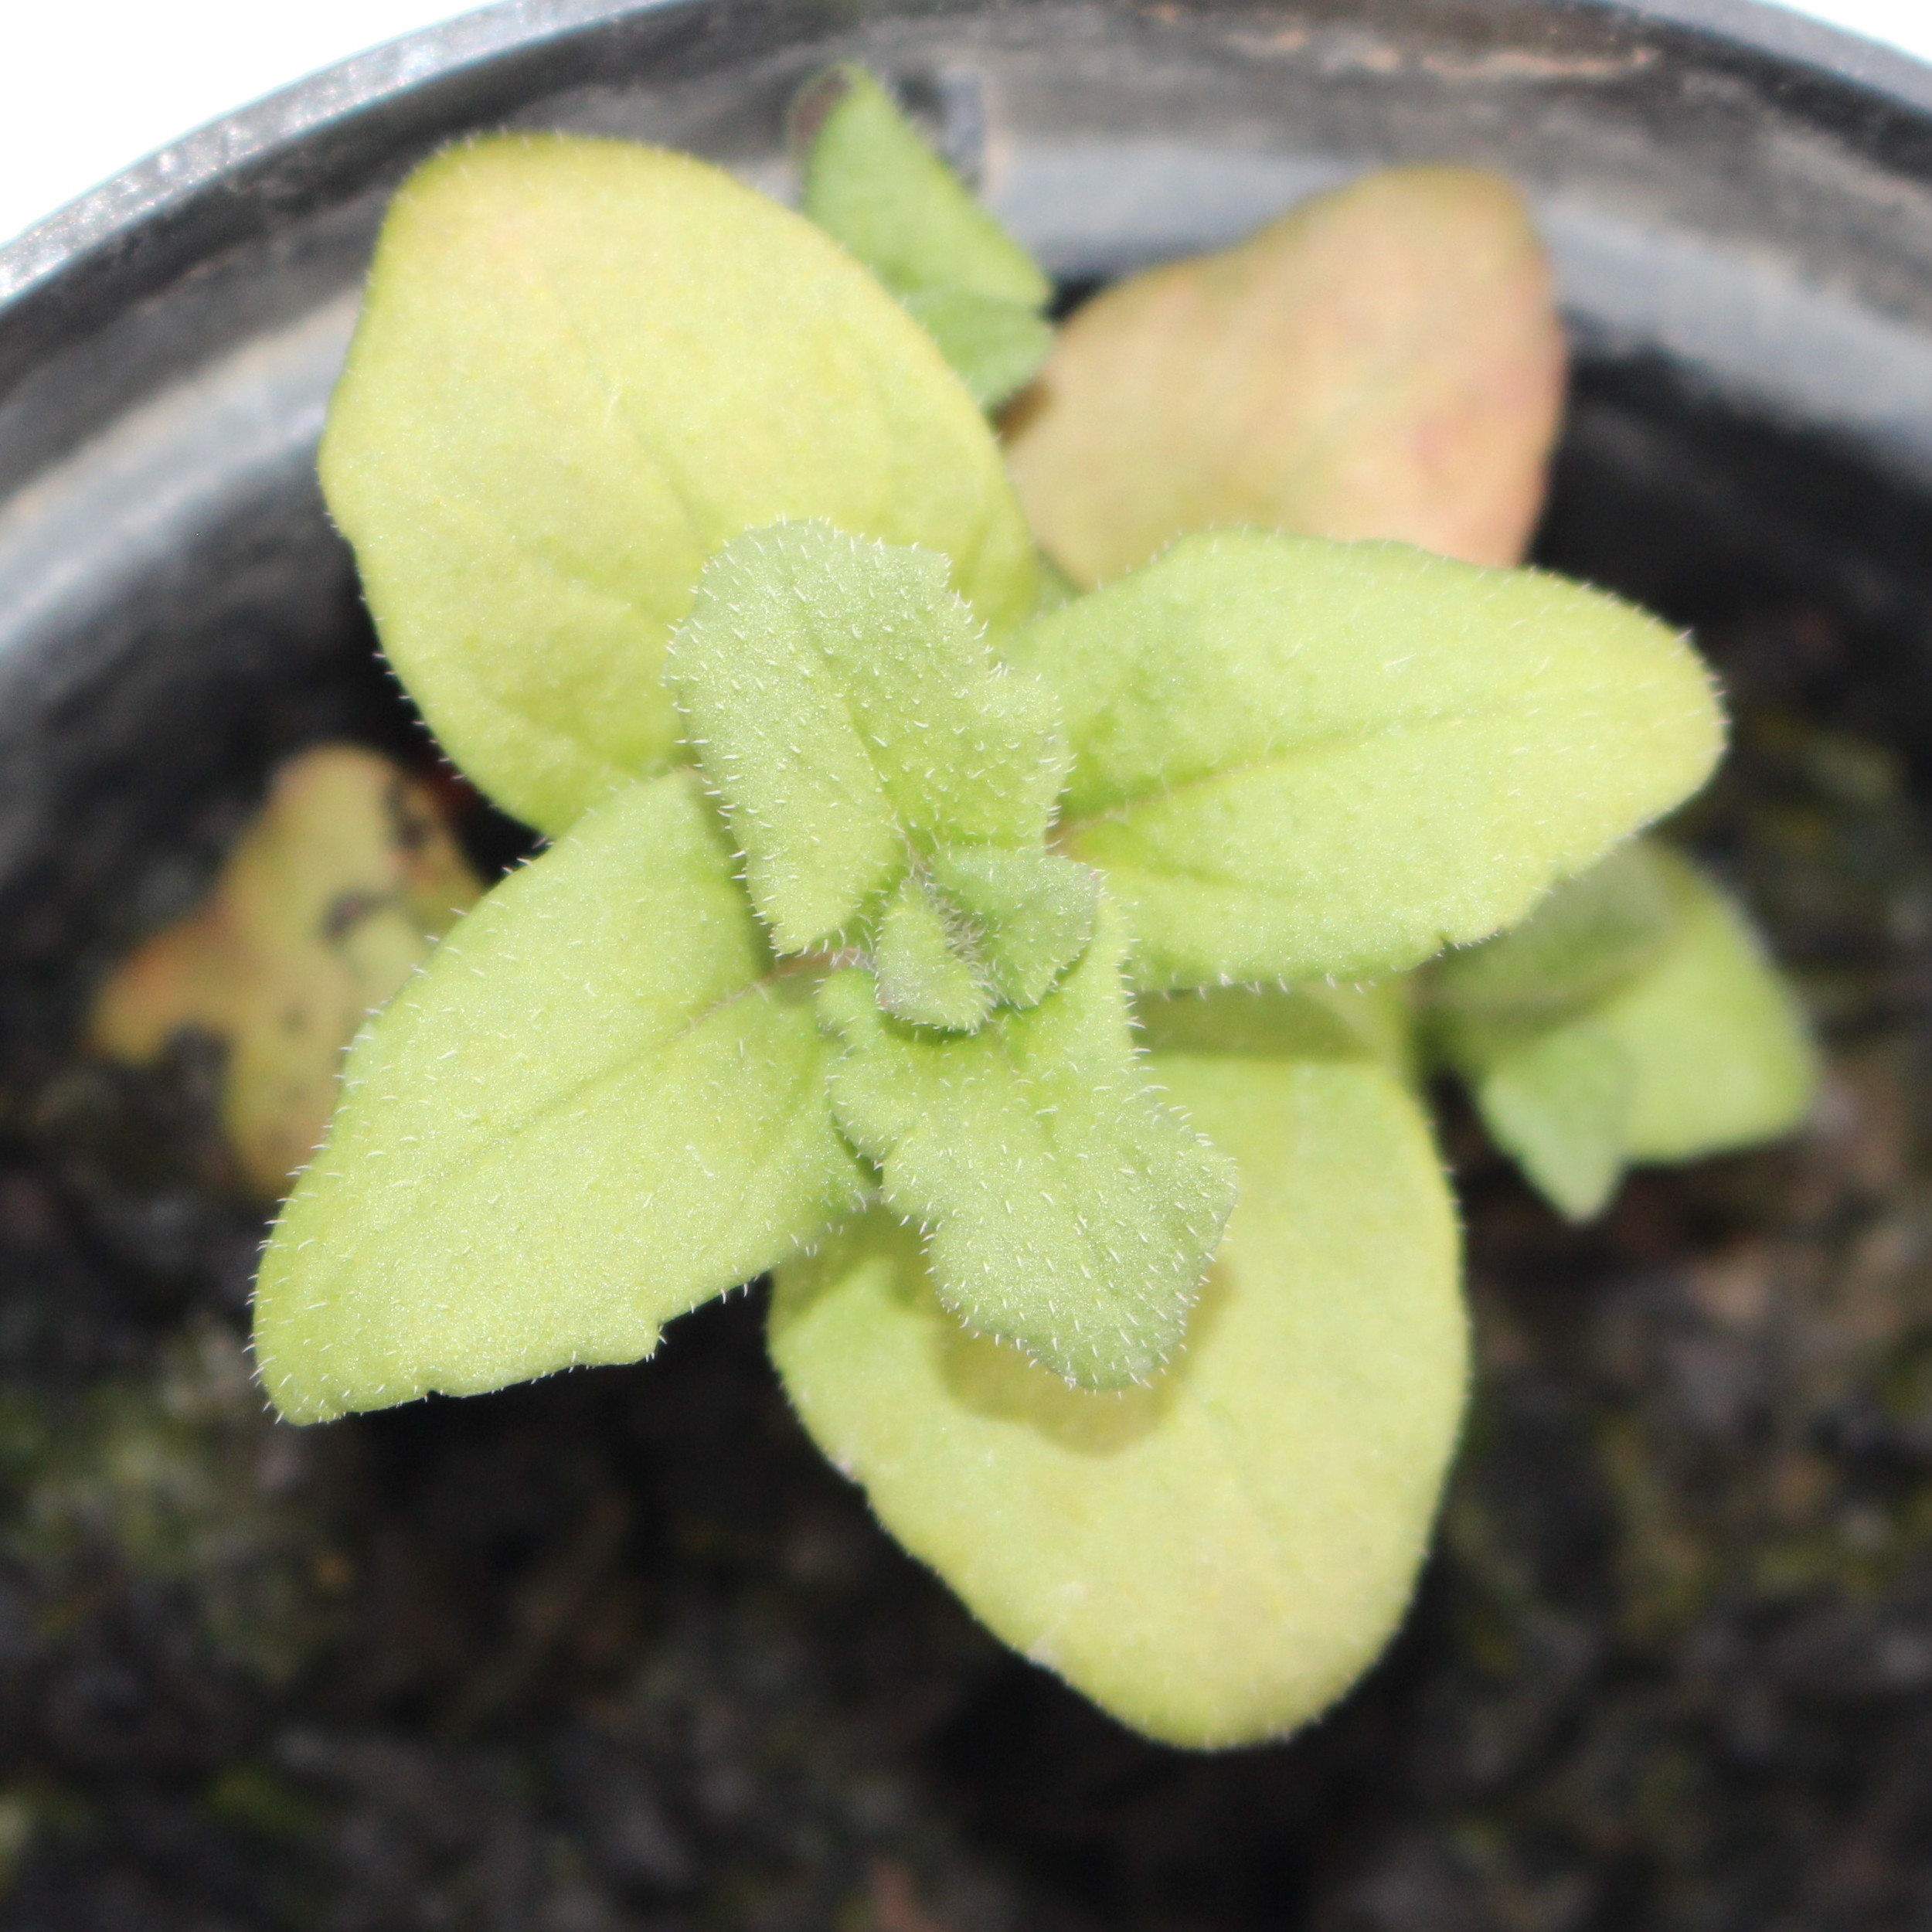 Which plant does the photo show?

Veronica persica
